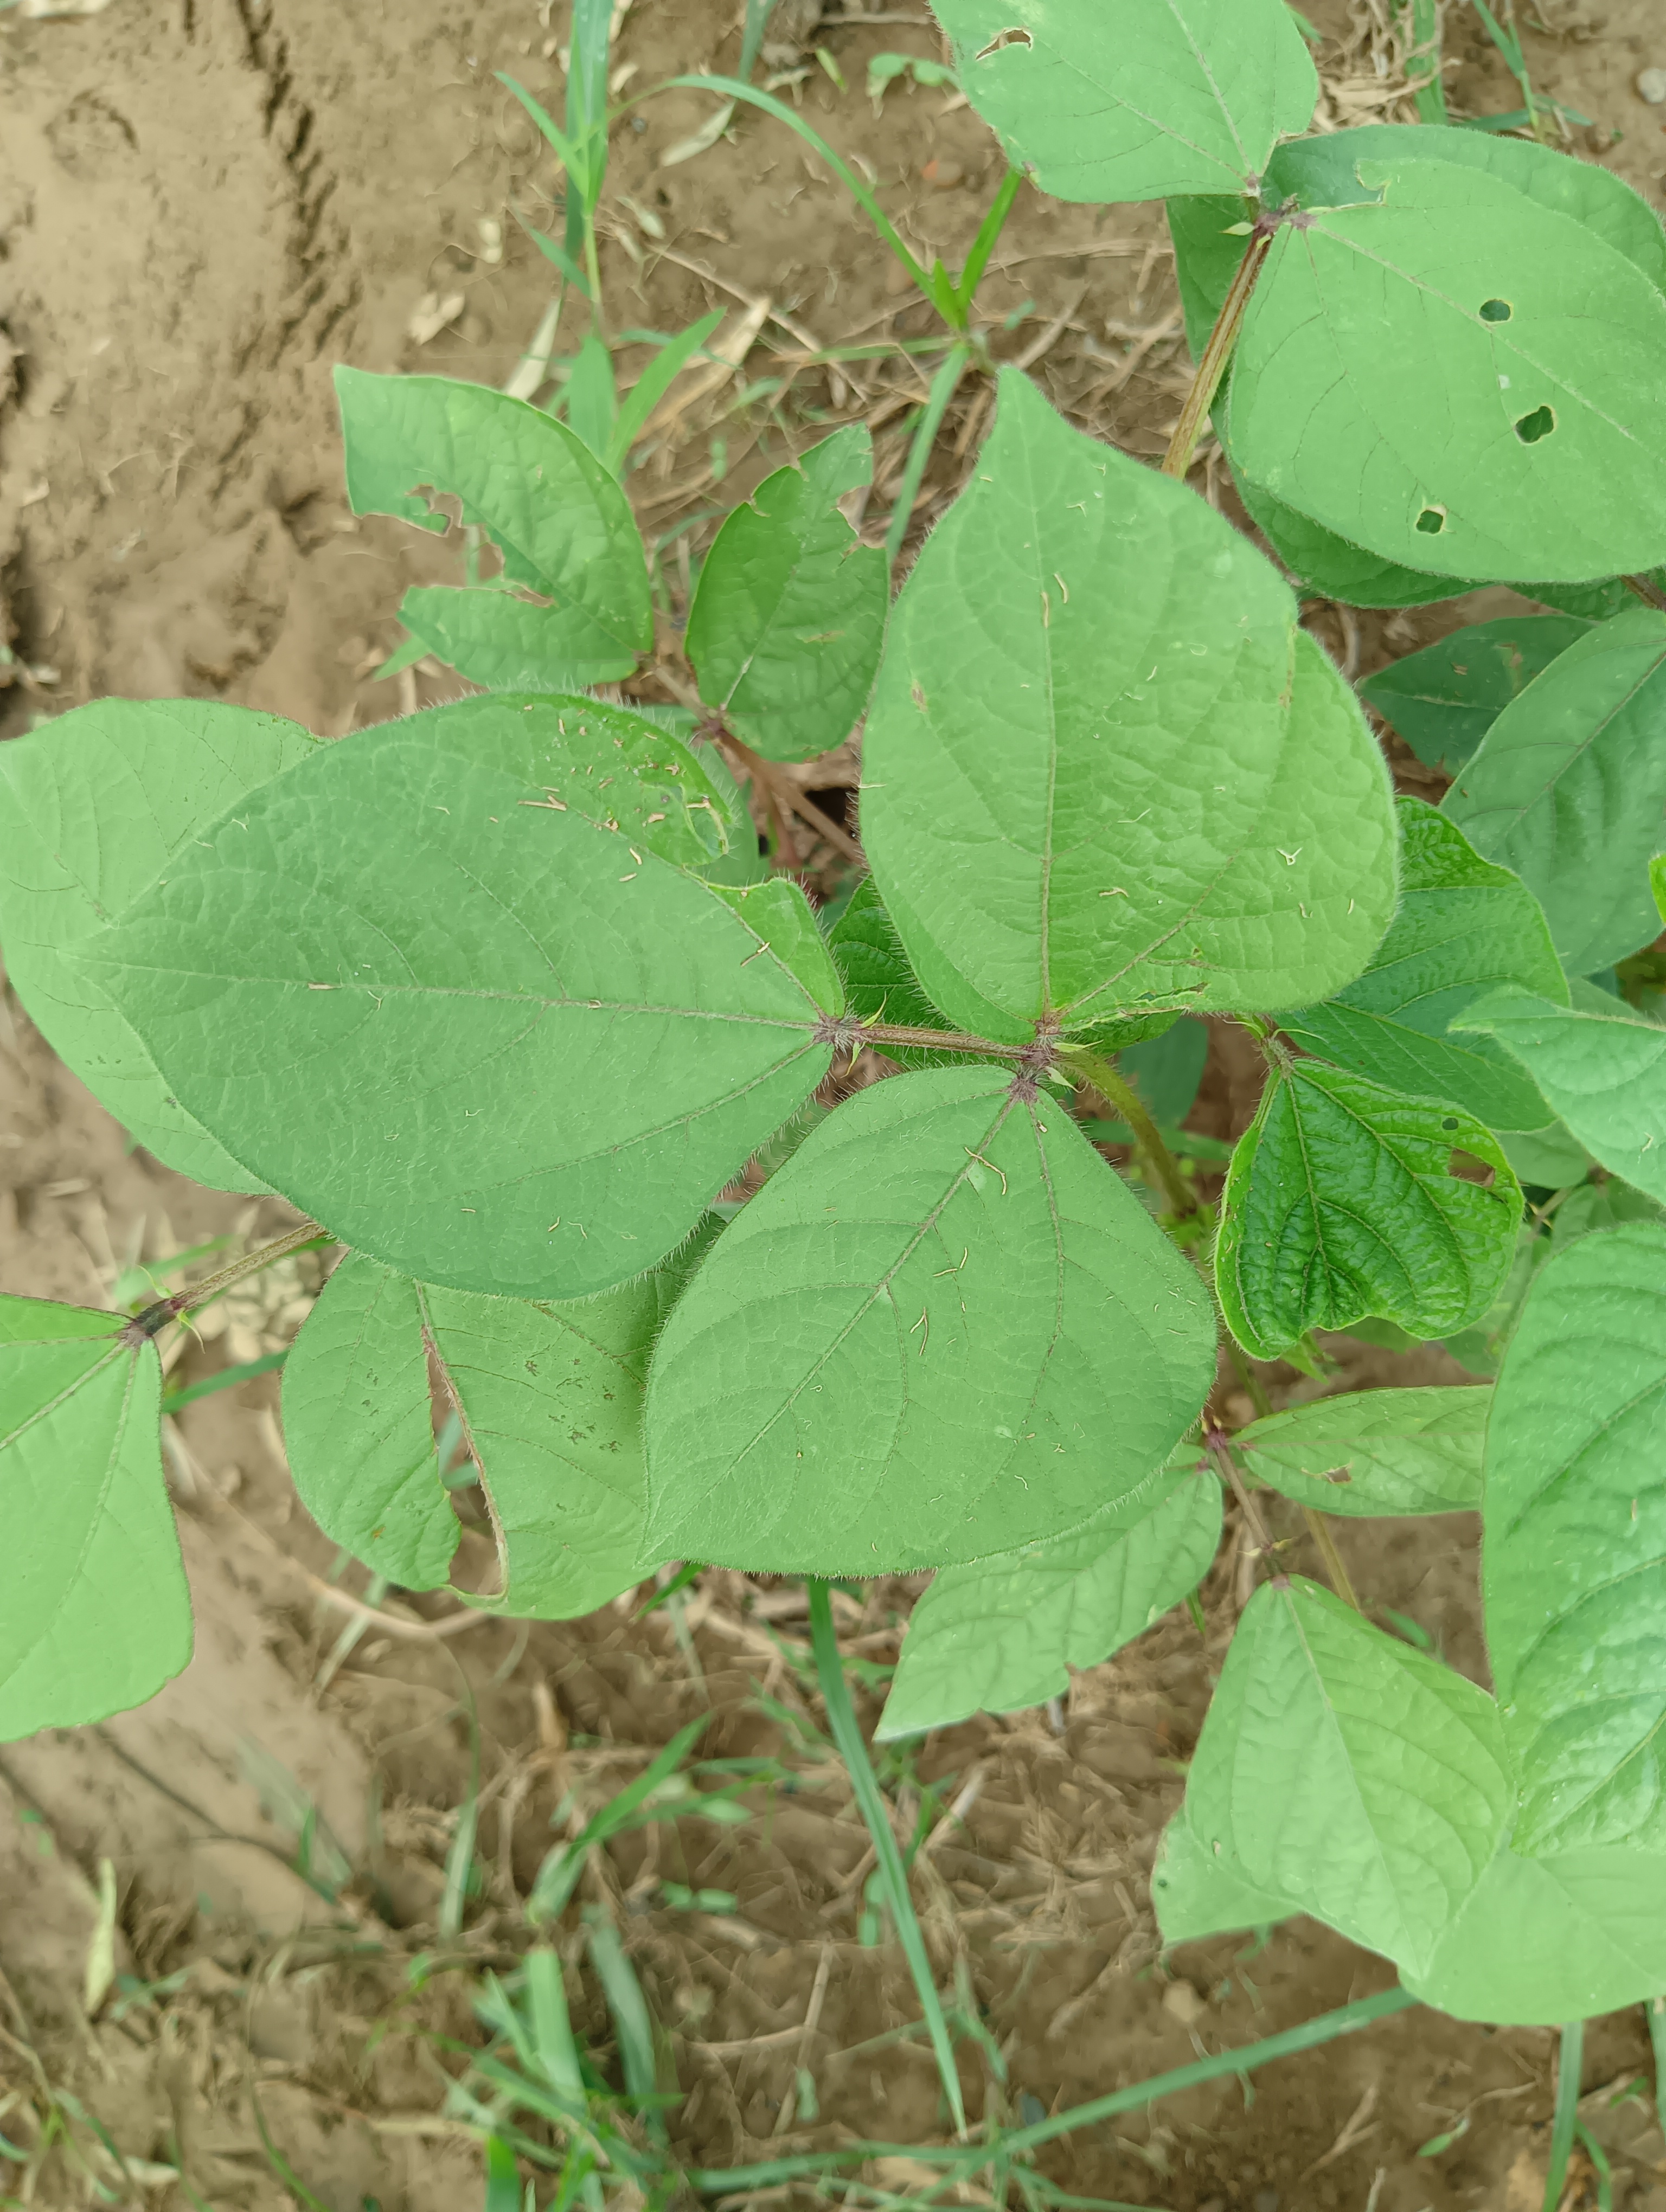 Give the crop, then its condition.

mungbean, healthy
